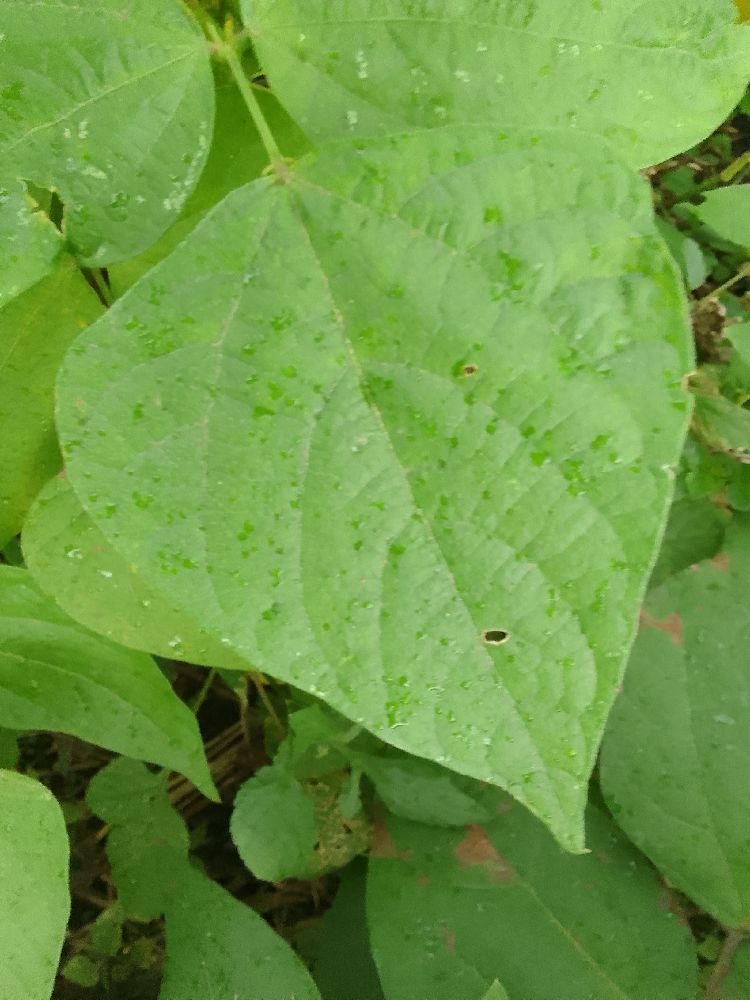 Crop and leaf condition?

common bean, healthy
